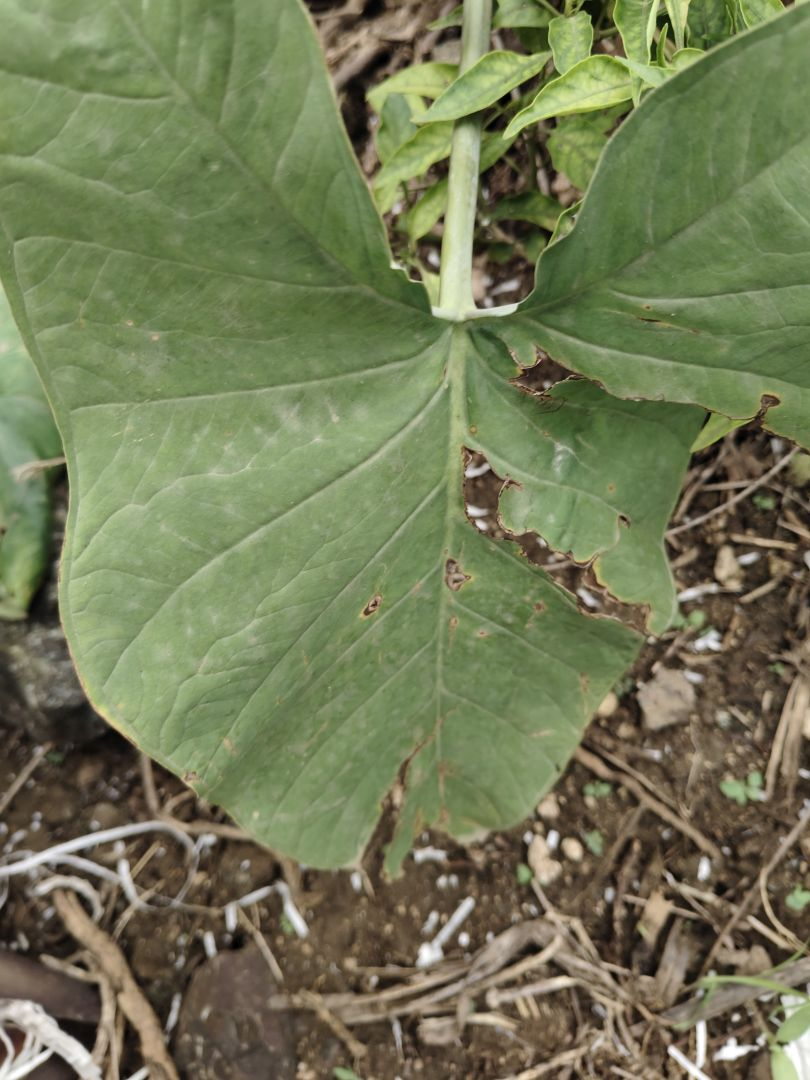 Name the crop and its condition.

taro, leaf blight
